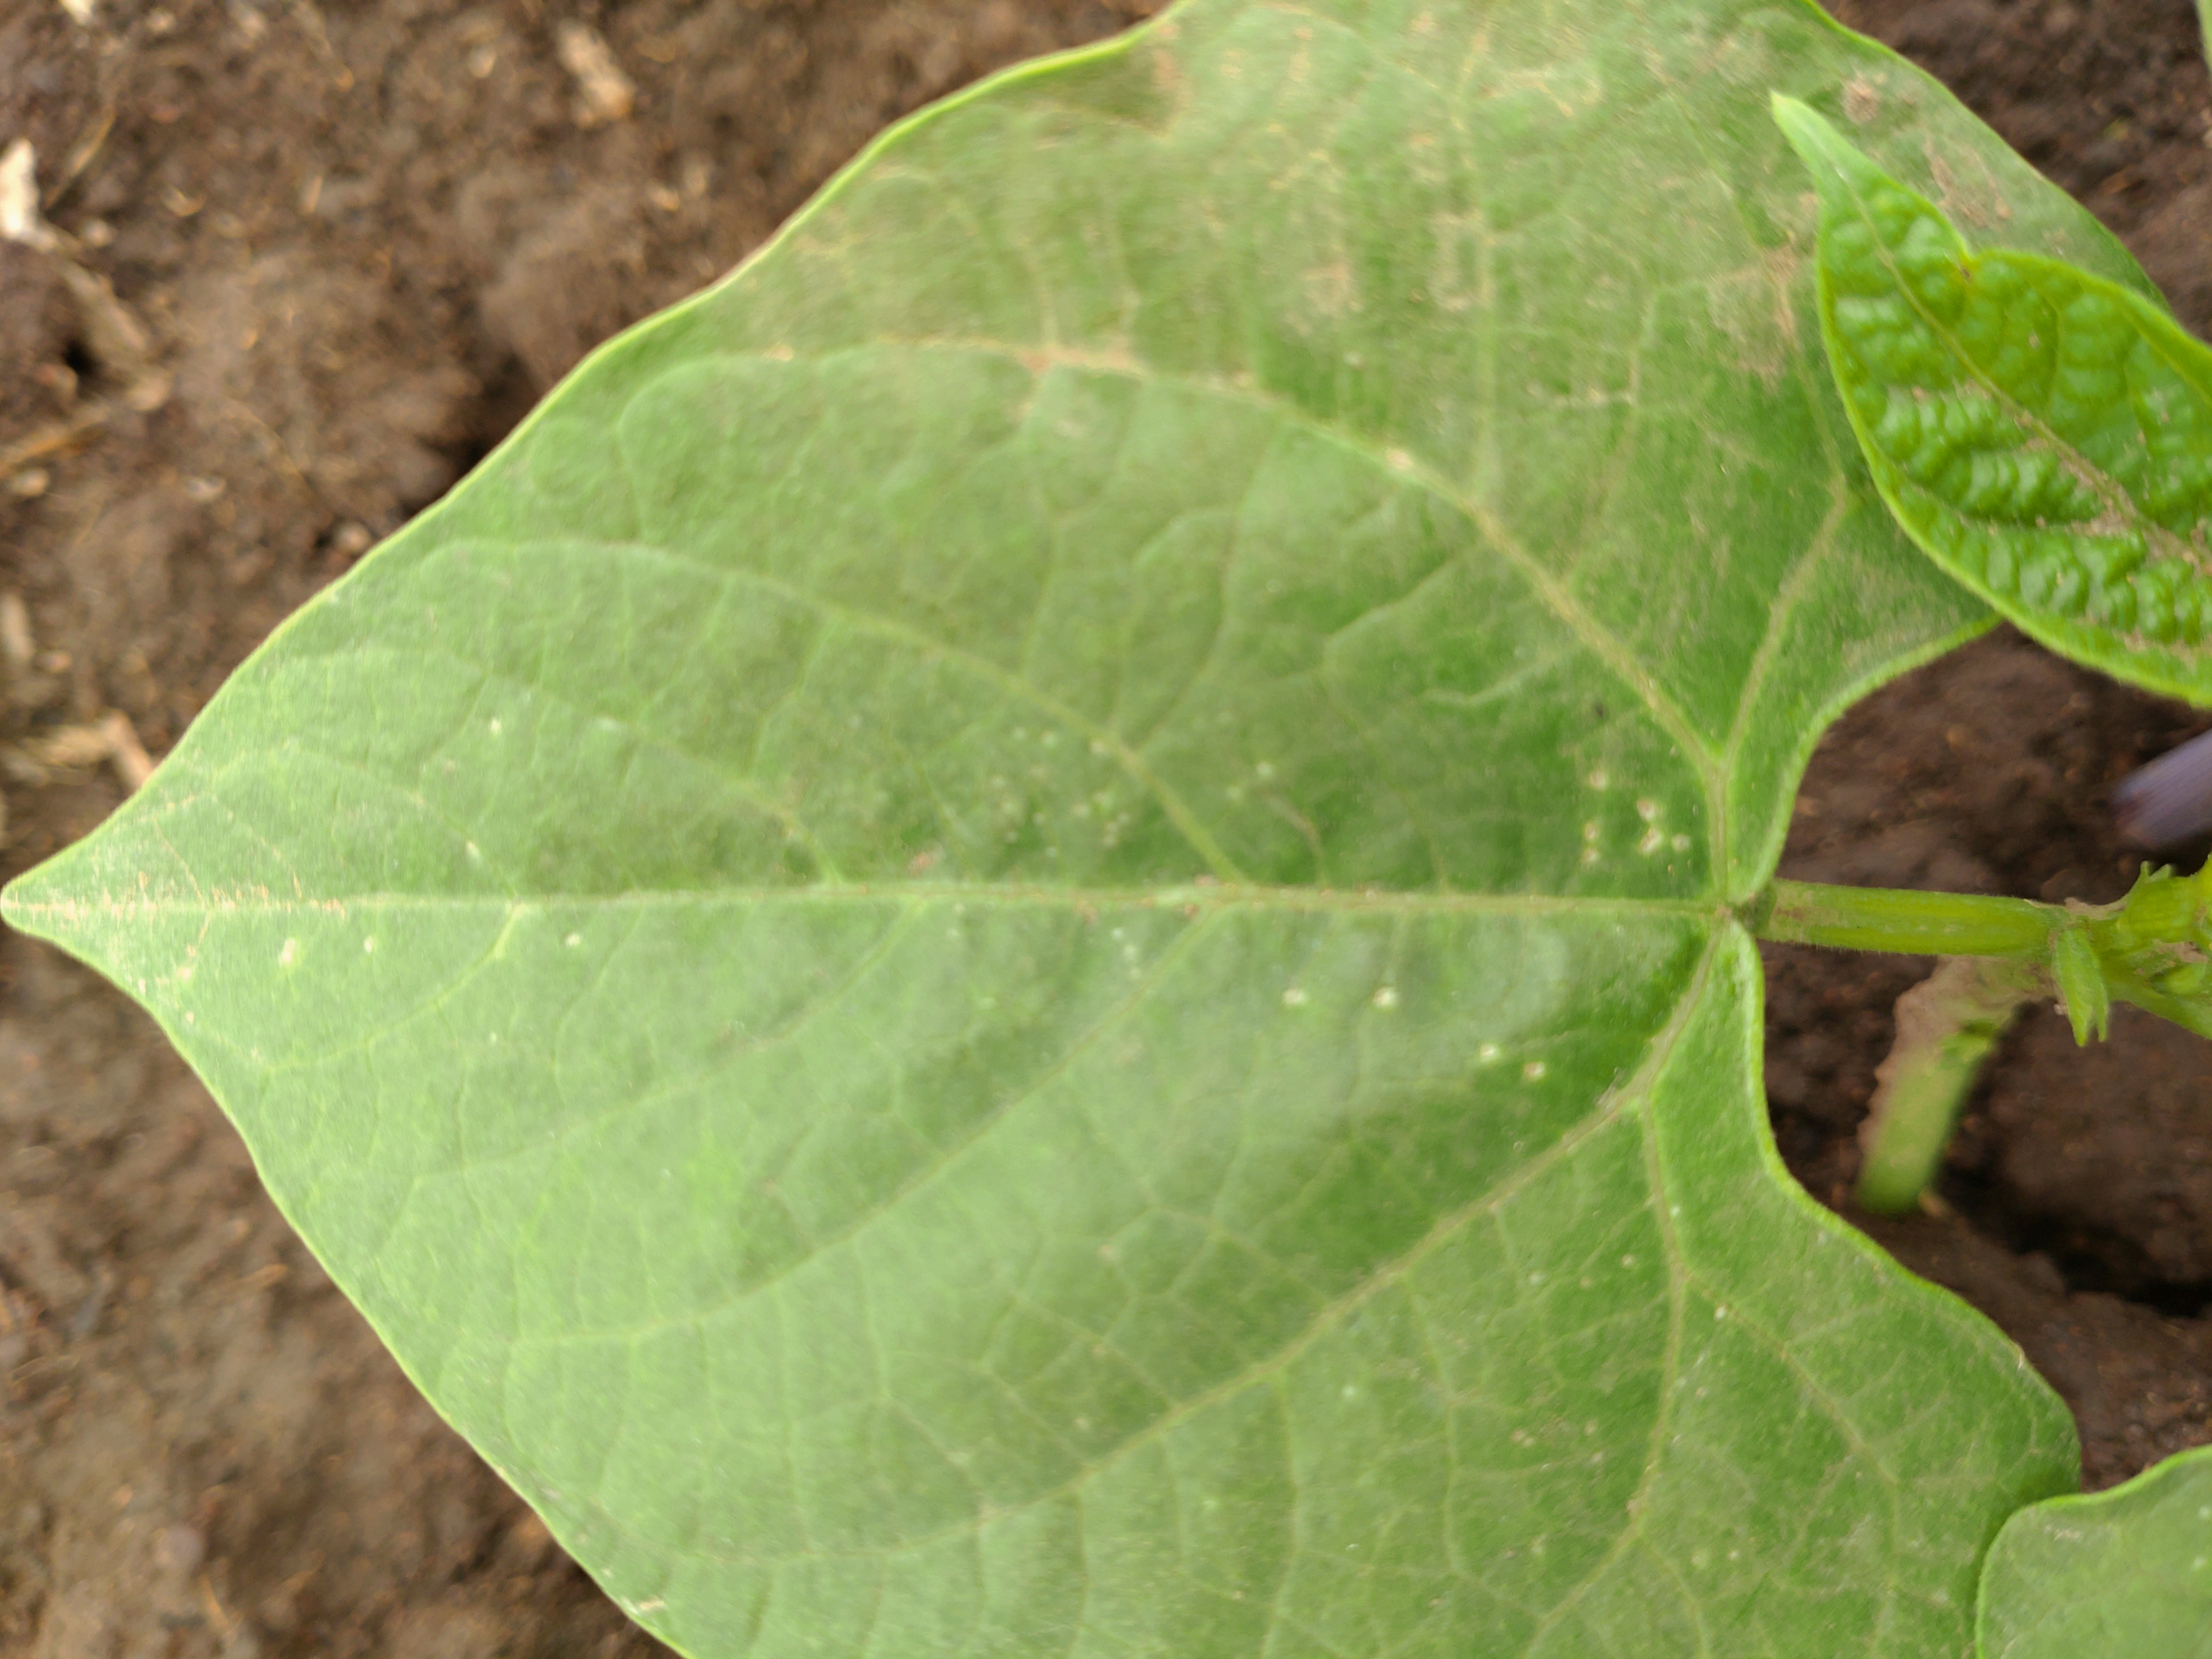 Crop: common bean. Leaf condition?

healthy
